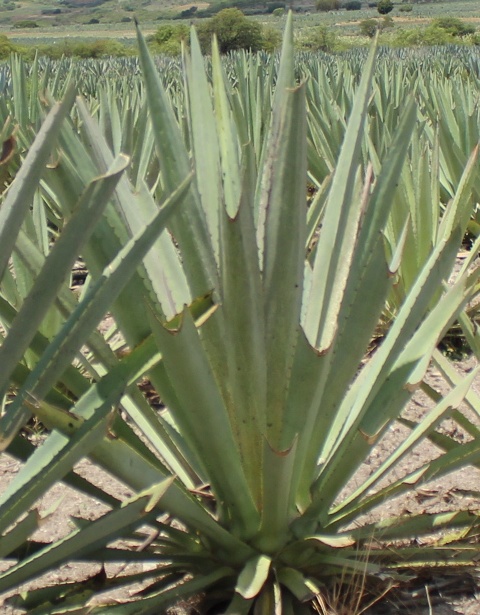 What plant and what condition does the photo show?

agave, healthy
